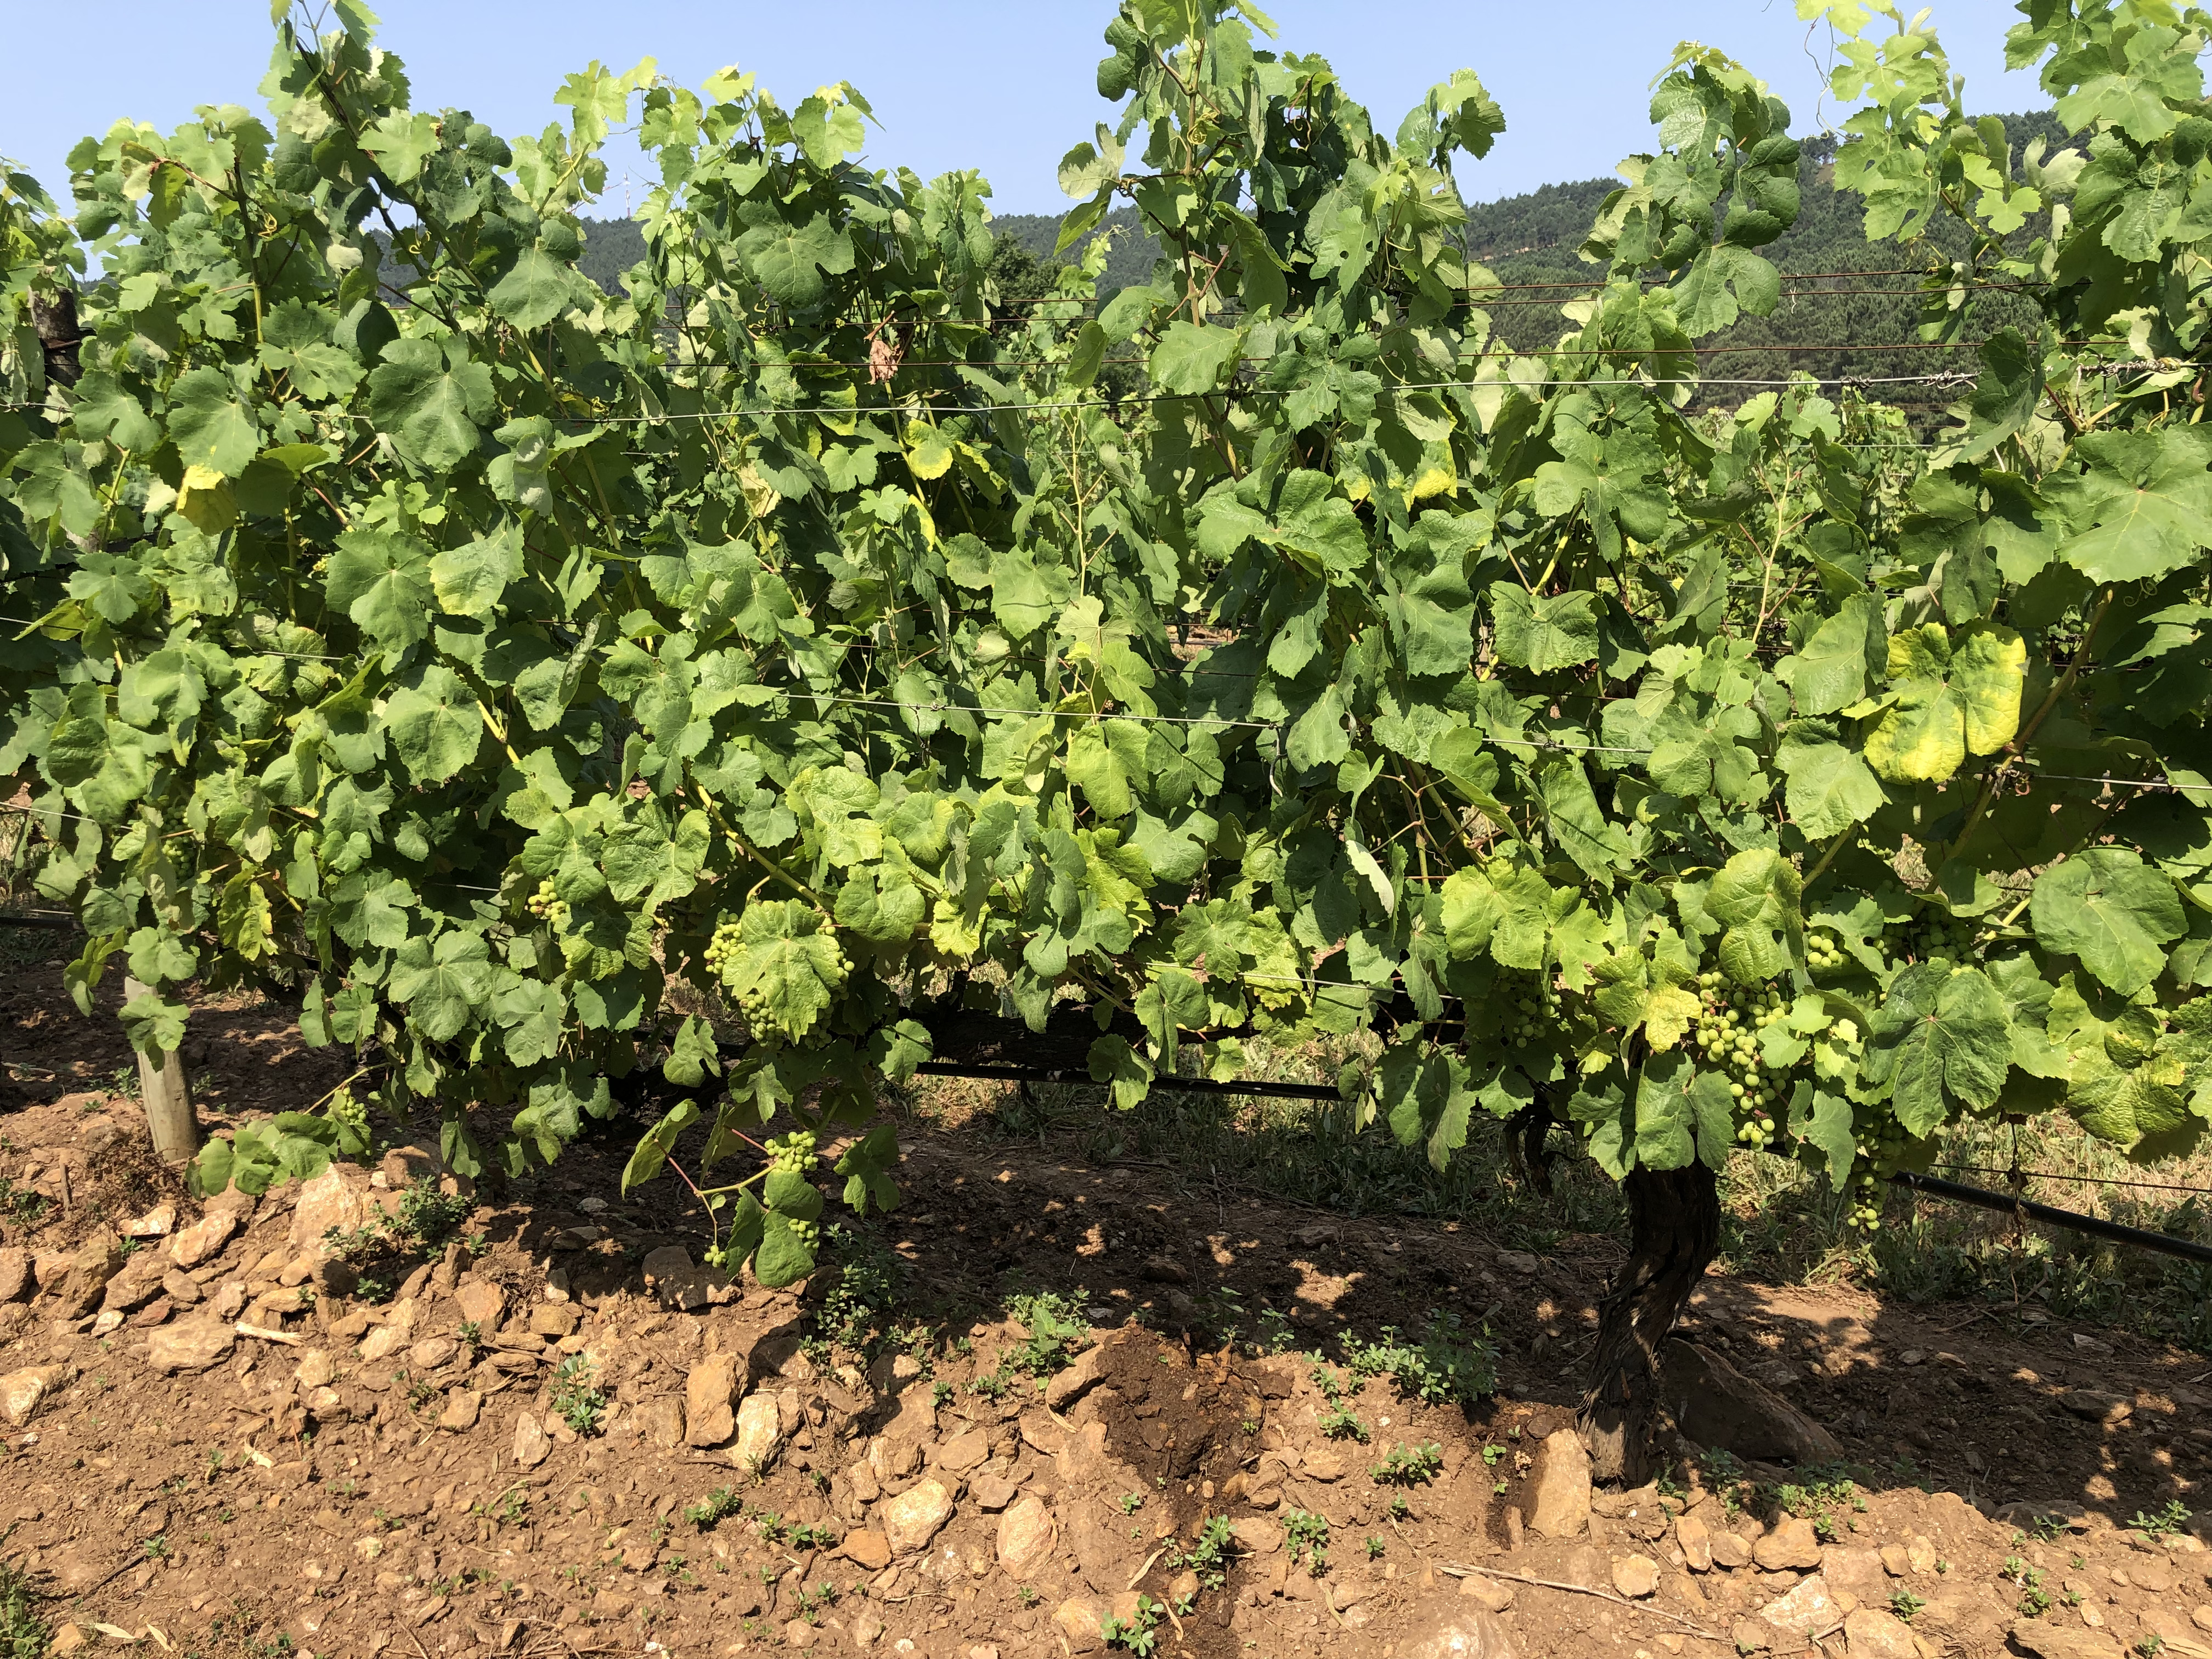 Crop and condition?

grapevine, not affected by esca disease
